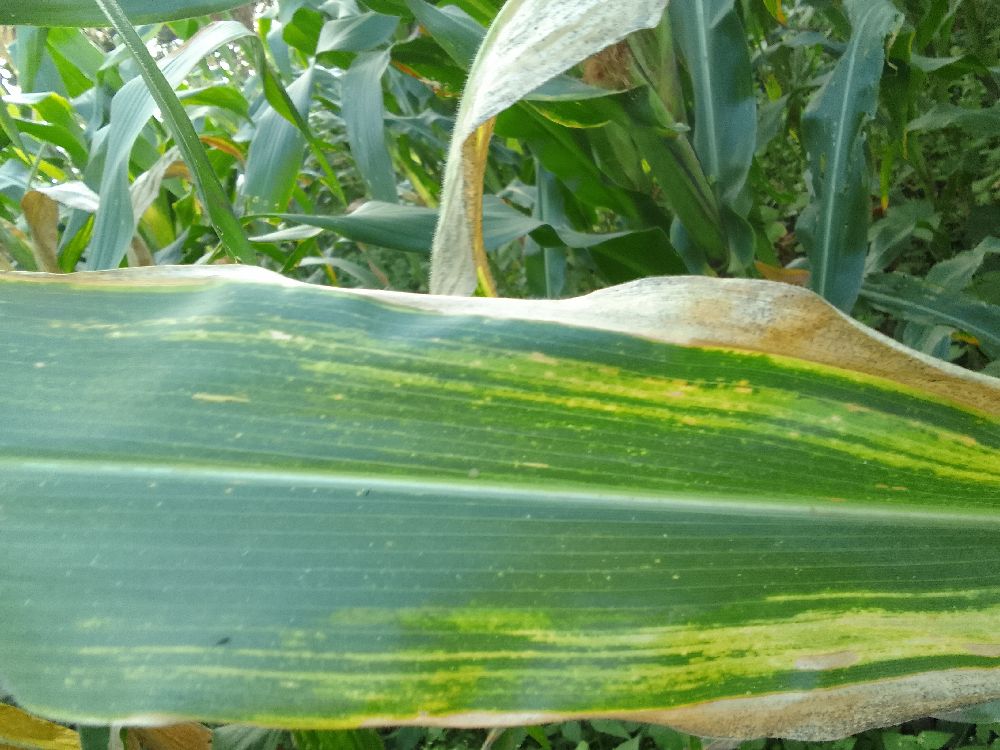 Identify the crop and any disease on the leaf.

maize, maize lethal necrosis
